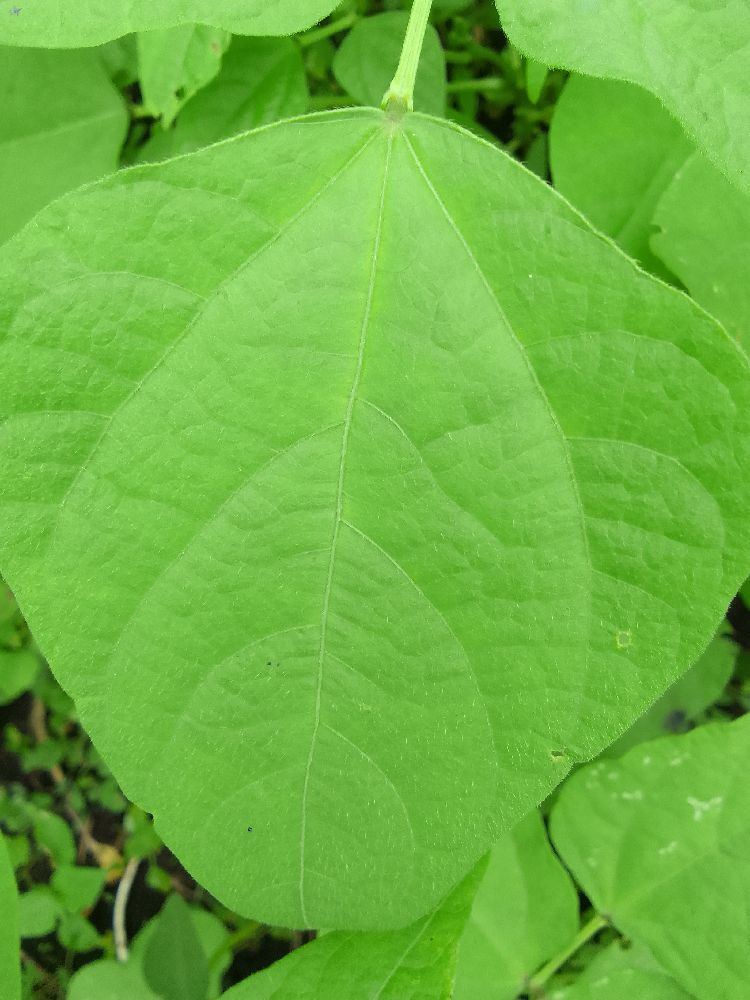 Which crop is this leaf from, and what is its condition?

common bean, healthy
